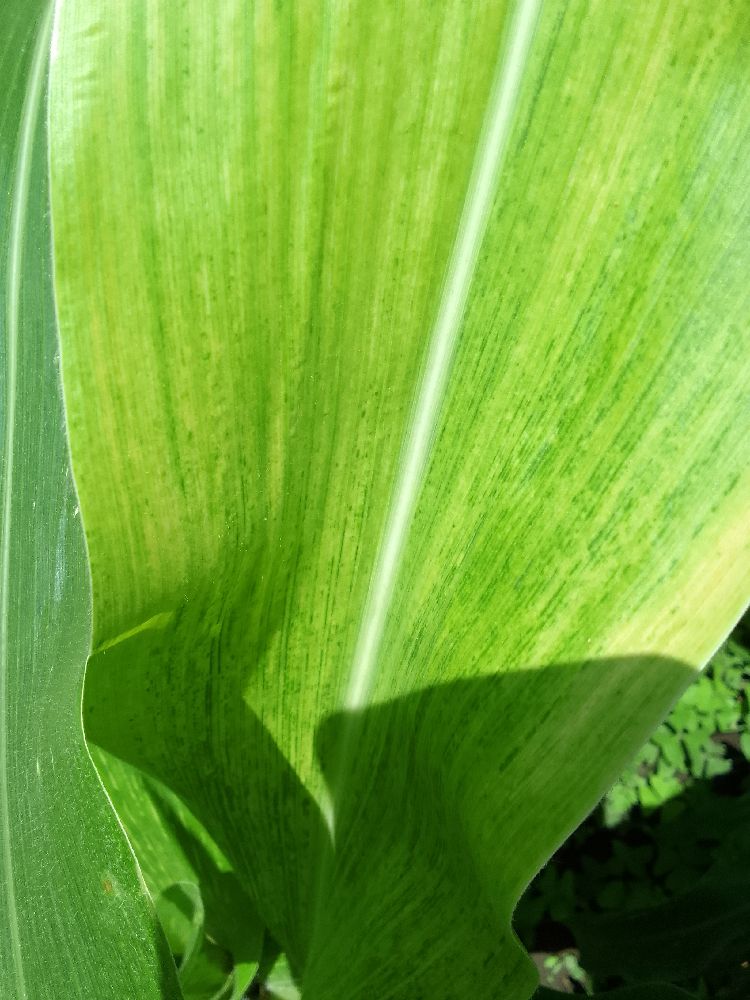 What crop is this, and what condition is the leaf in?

maize, maize lethal necrosis
